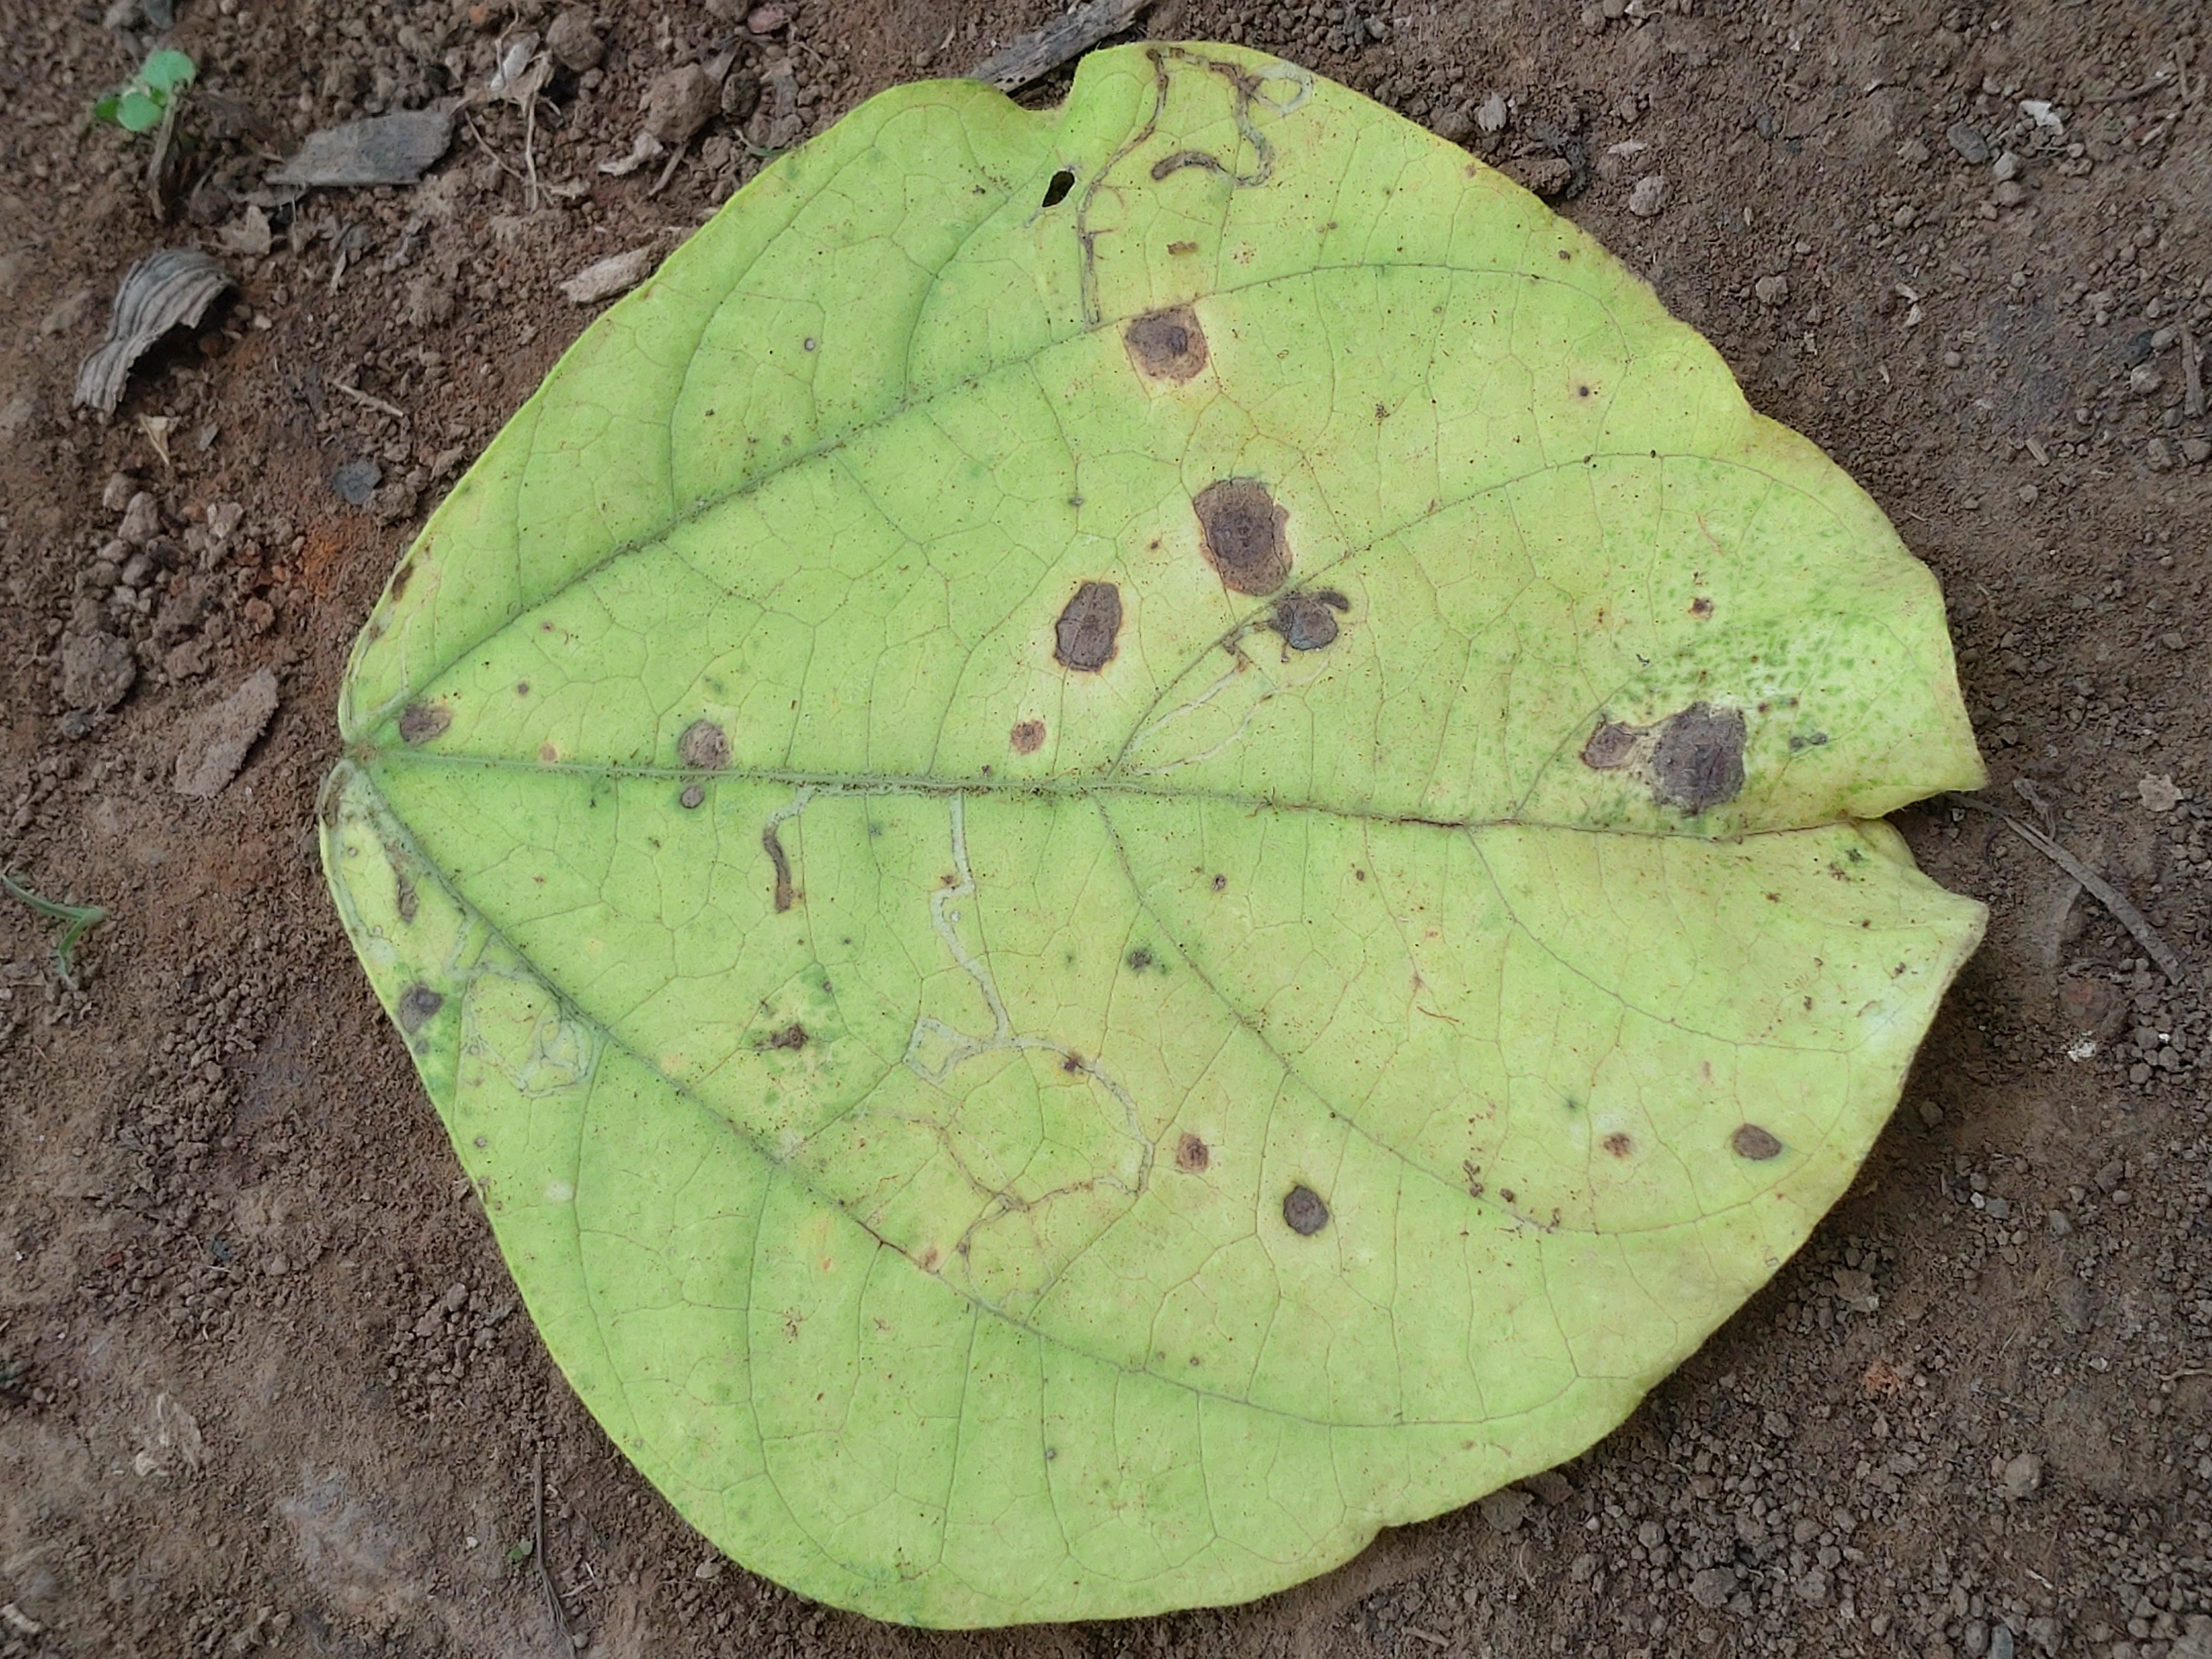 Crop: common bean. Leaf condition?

anthracnose
